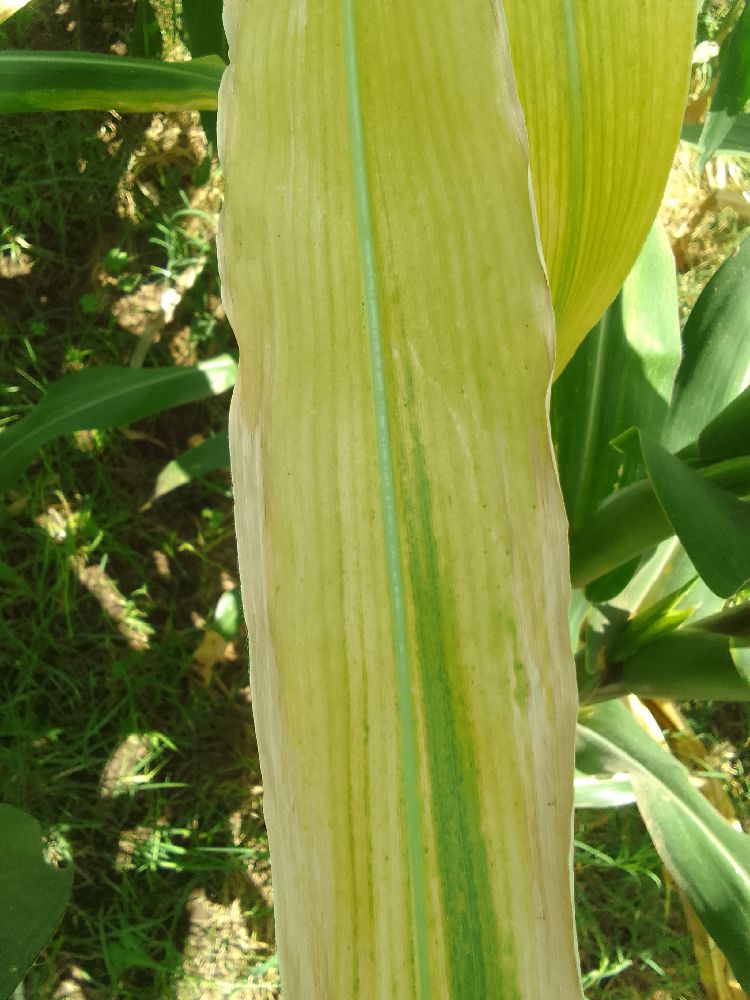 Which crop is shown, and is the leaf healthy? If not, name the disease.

maize, maize lethal necrosis
